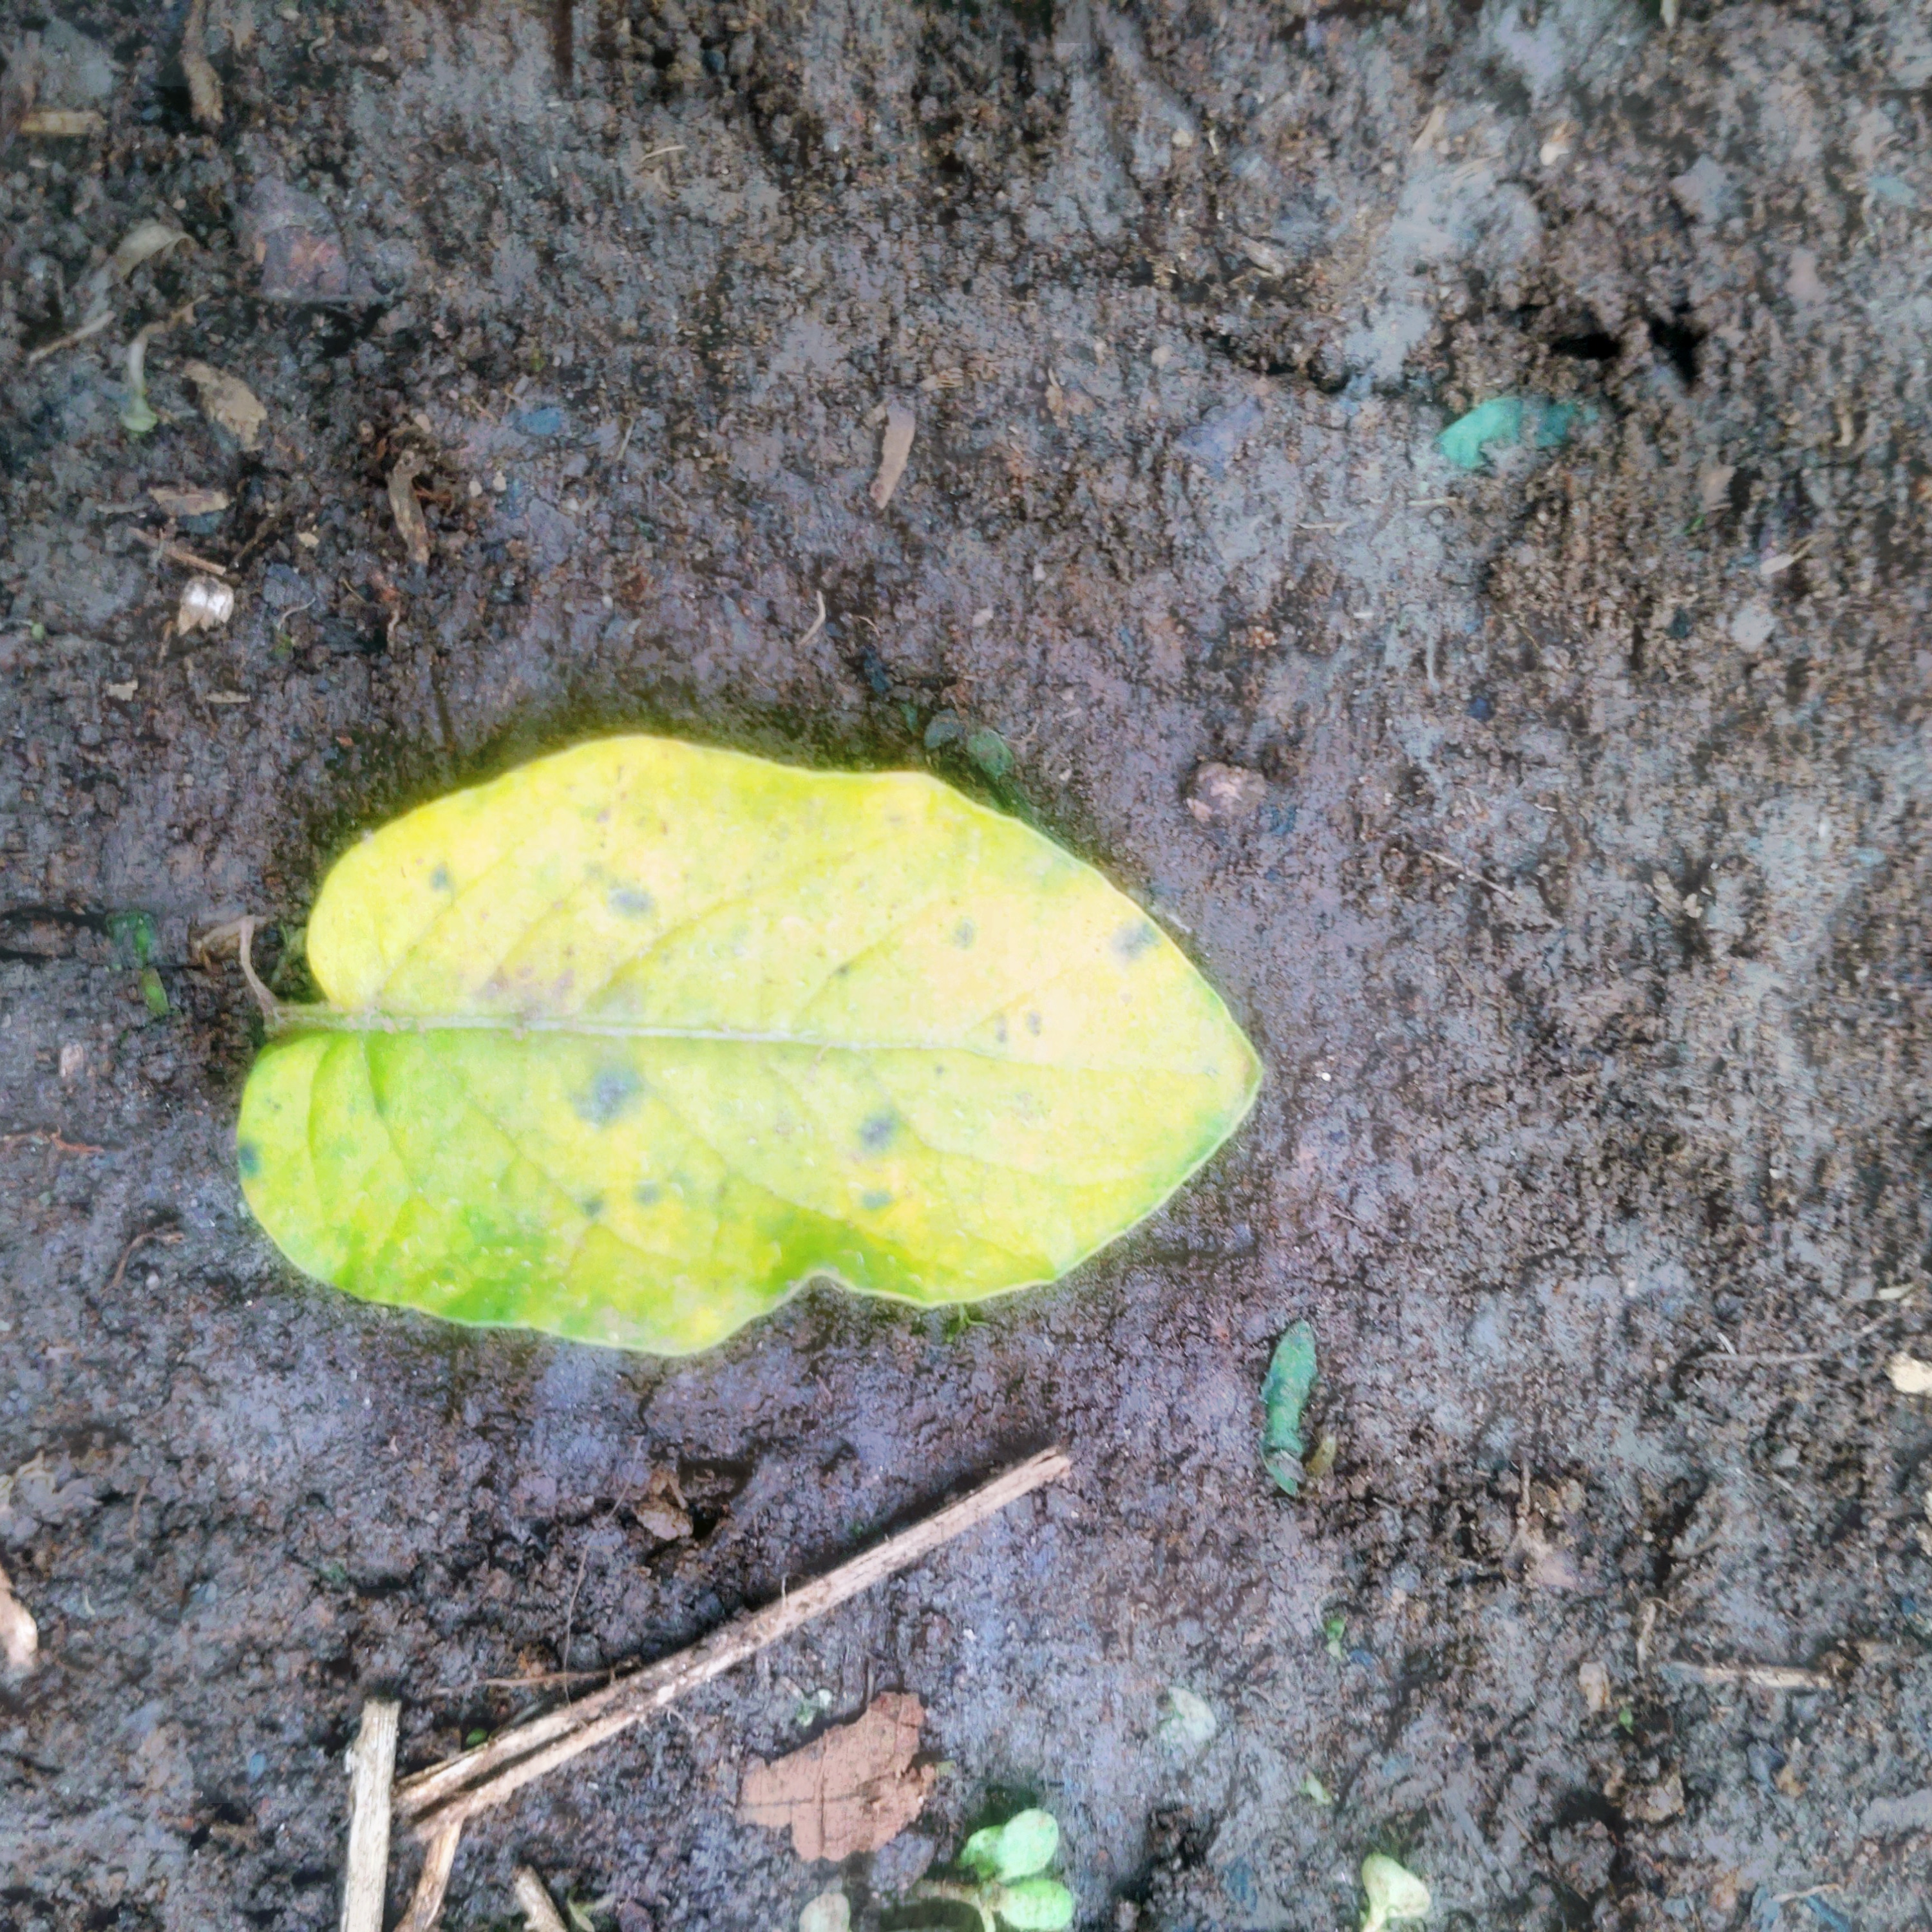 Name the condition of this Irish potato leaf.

late blight
